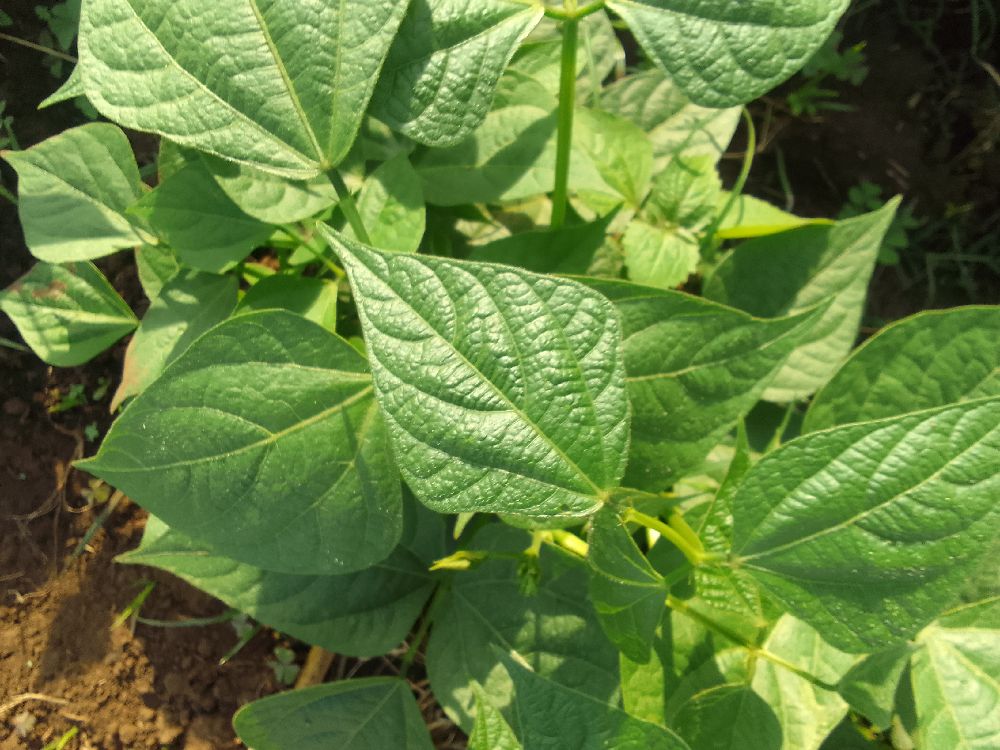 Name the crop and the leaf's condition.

common bean, healthy
